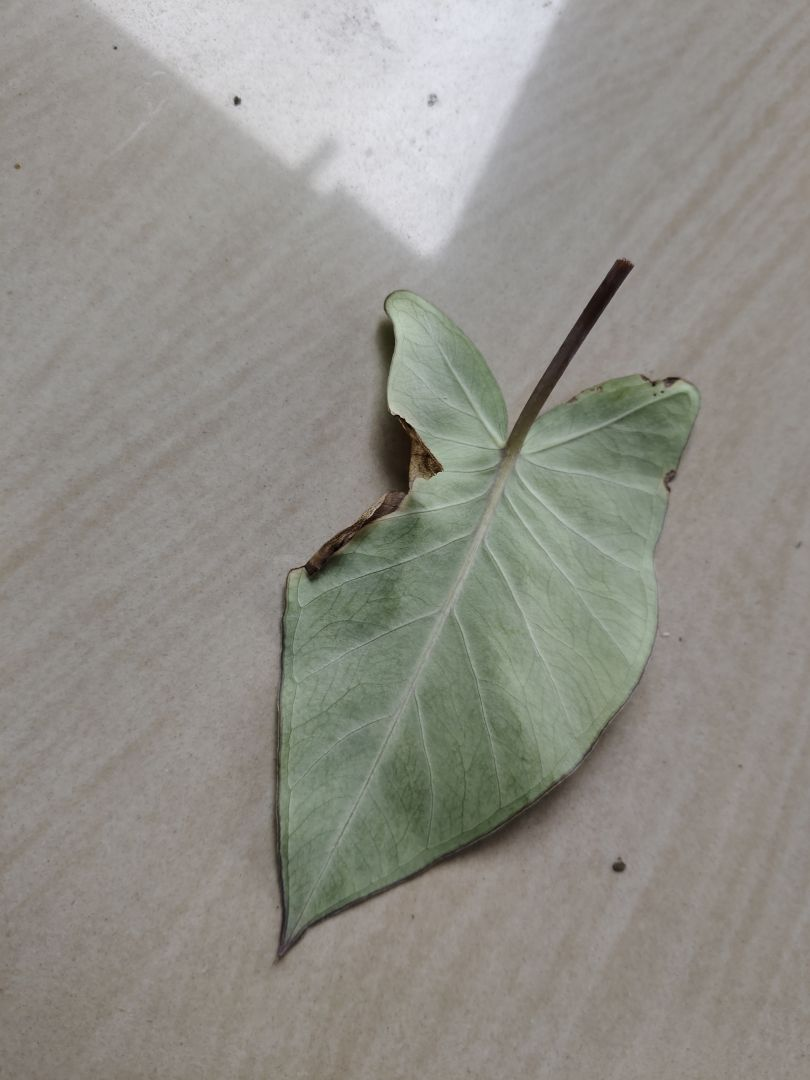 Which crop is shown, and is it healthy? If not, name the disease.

taro, leaf blight
